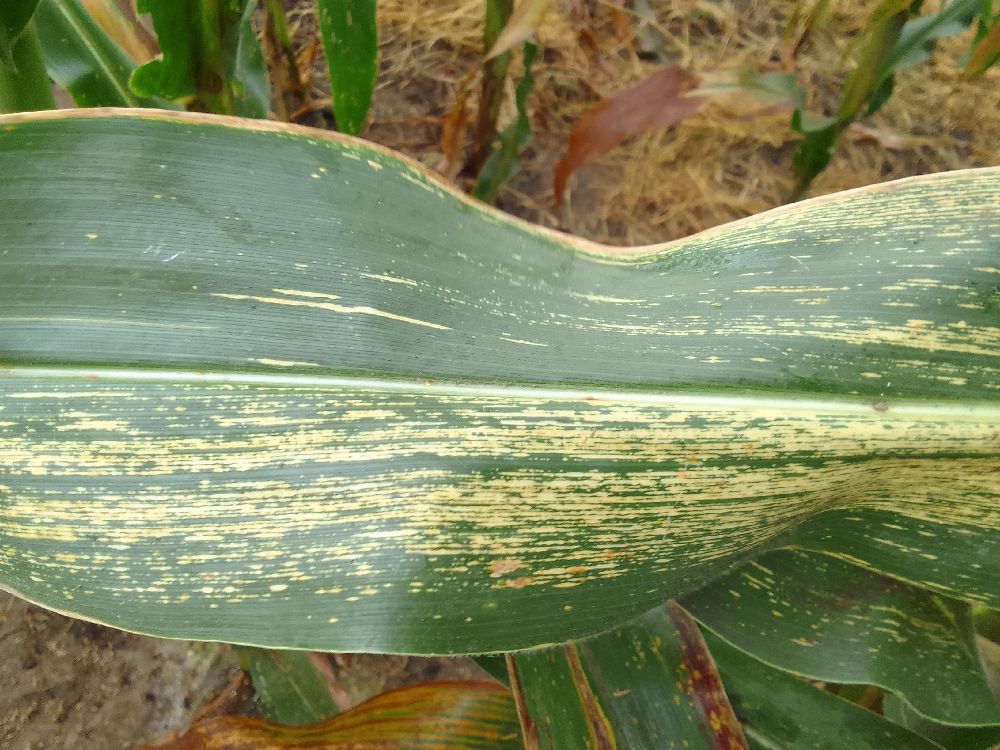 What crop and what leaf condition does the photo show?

maize, maize streak virus
